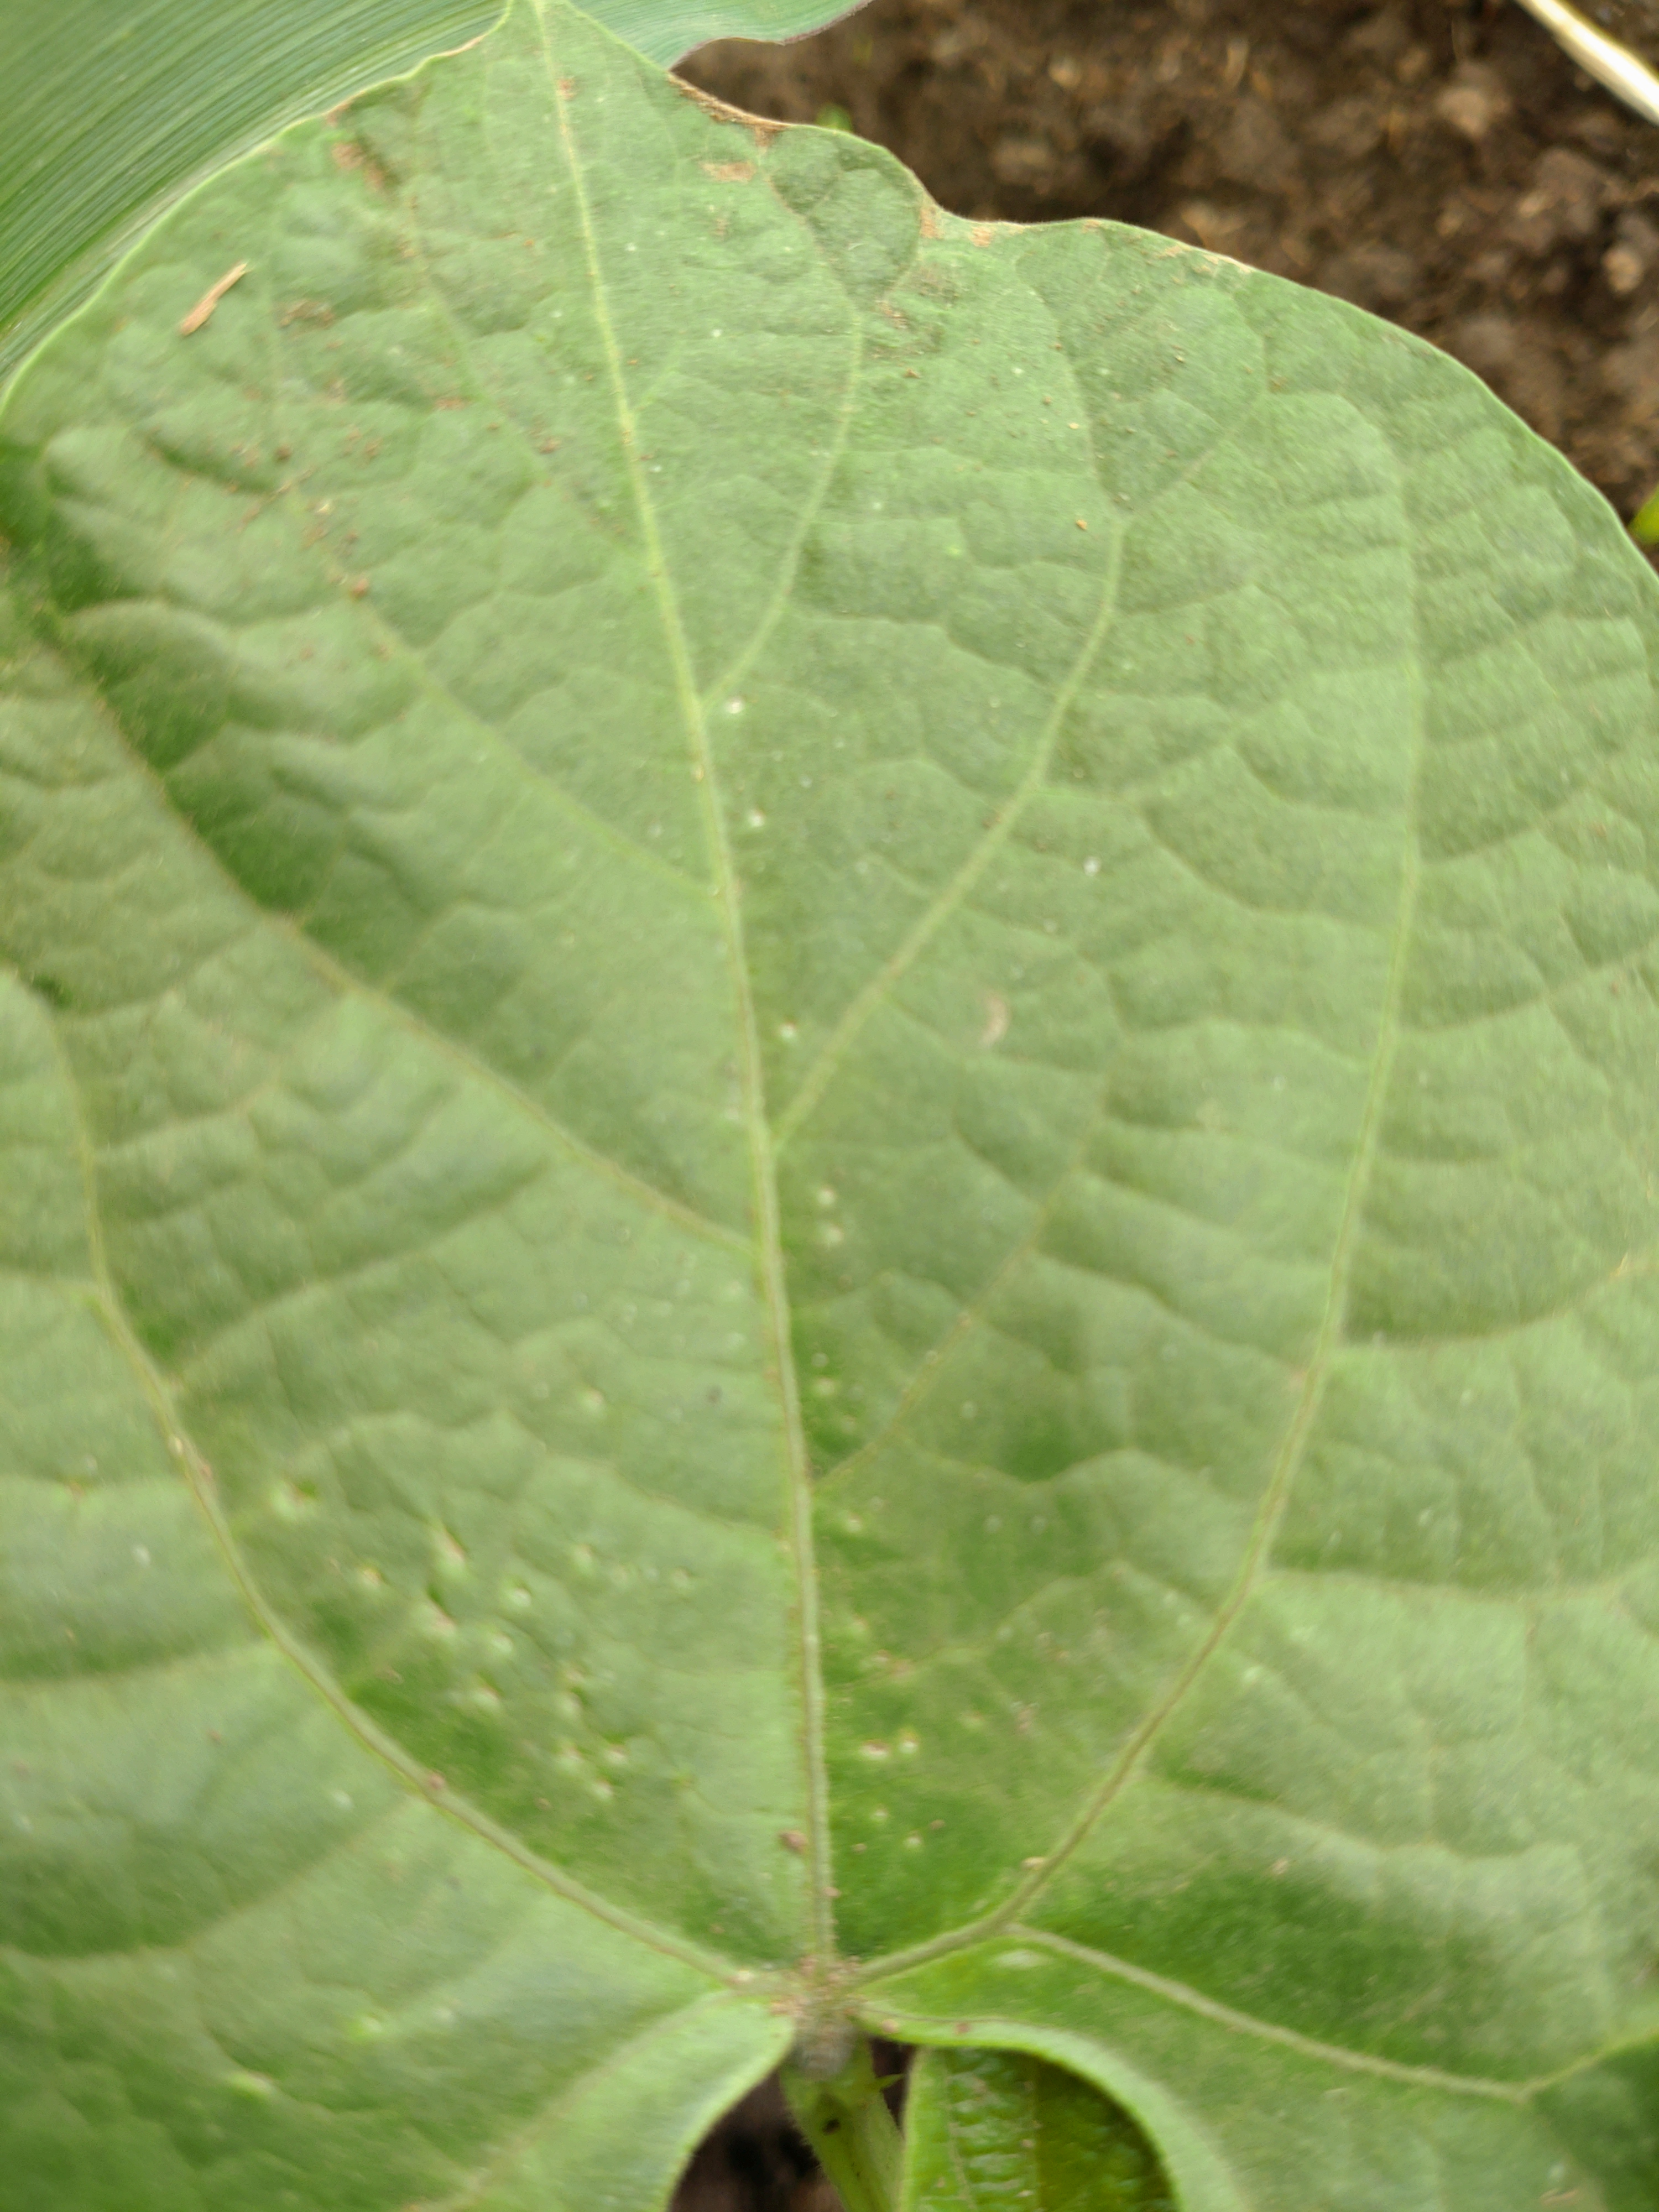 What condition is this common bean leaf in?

healthy
